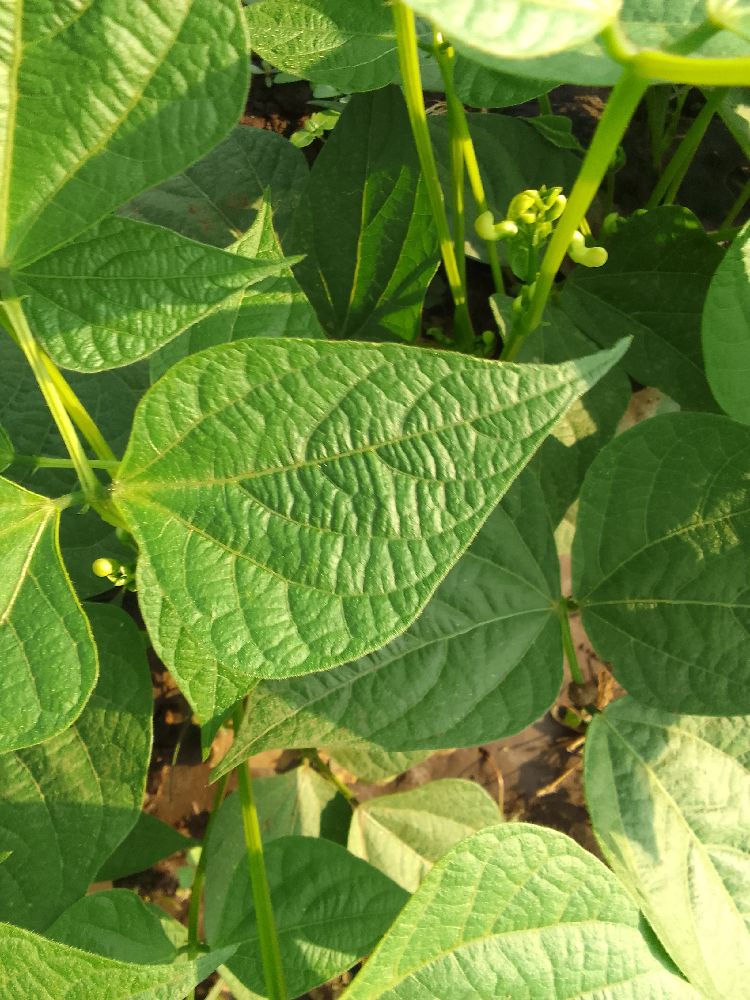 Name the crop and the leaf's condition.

common bean, healthy
